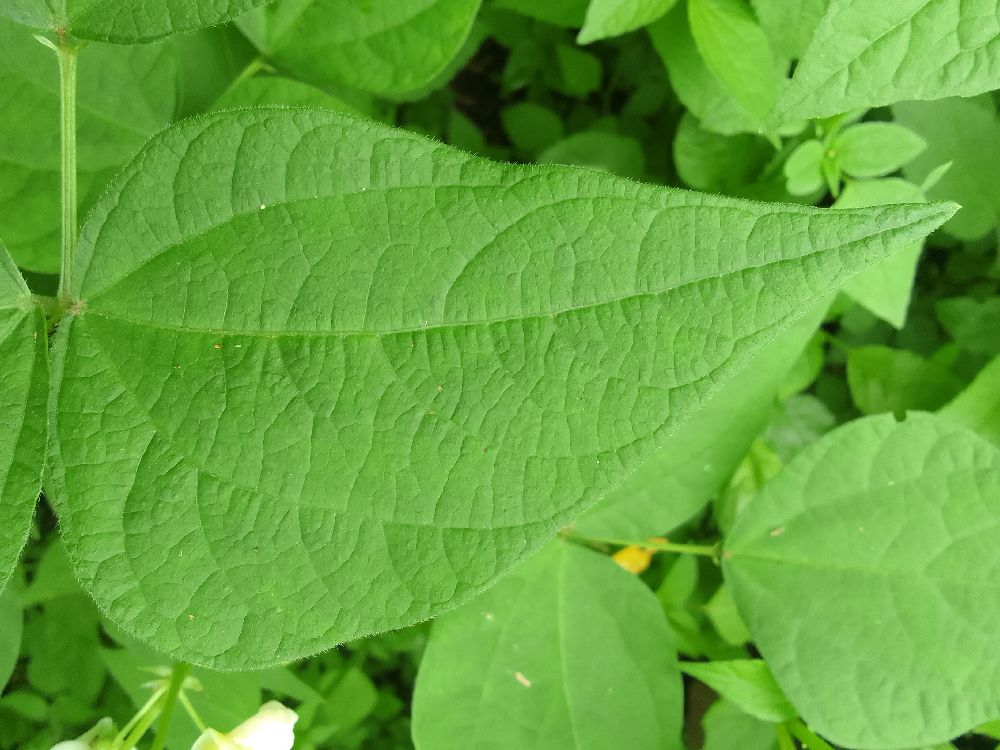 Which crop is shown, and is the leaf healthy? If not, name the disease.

common bean, healthy
